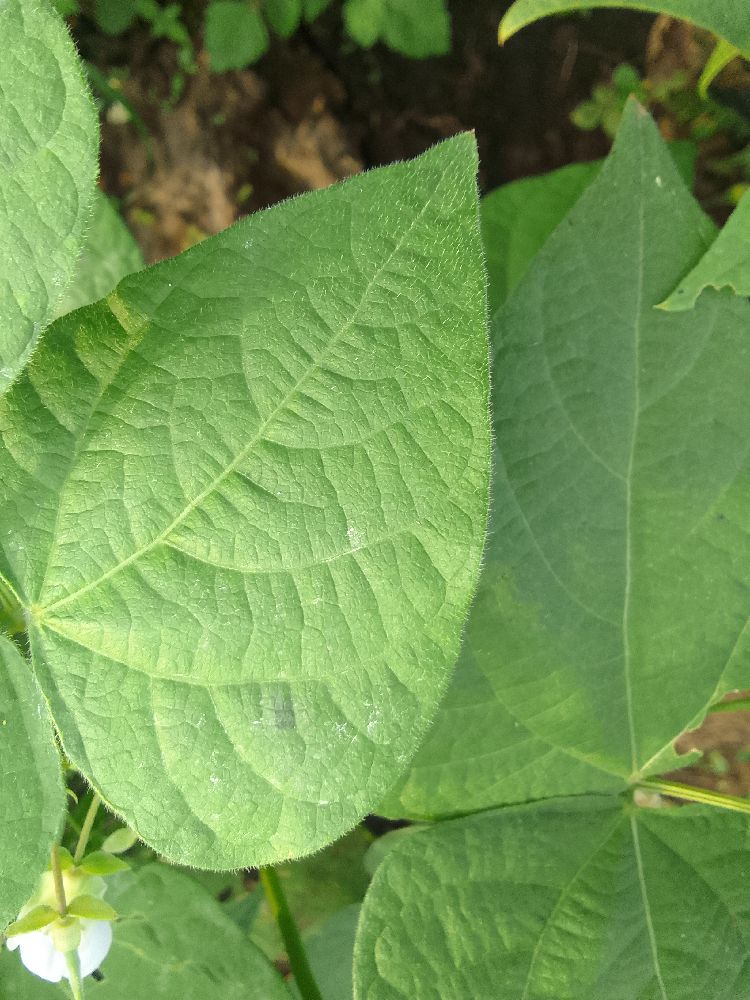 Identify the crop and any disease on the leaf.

common bean, healthy
